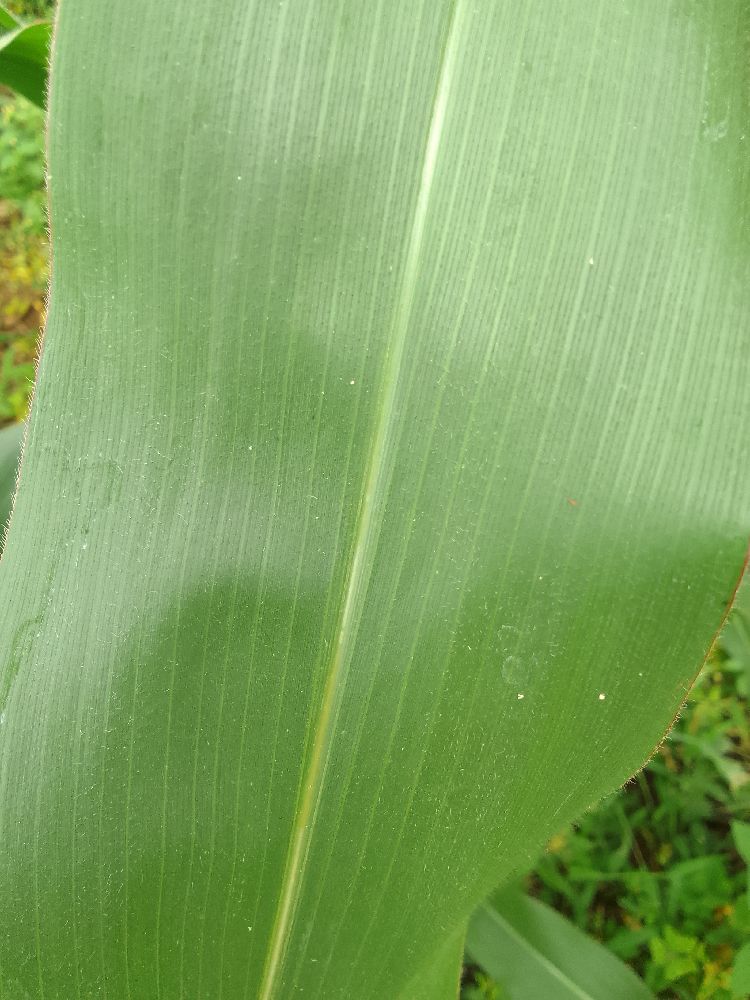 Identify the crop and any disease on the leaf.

maize, healthy
